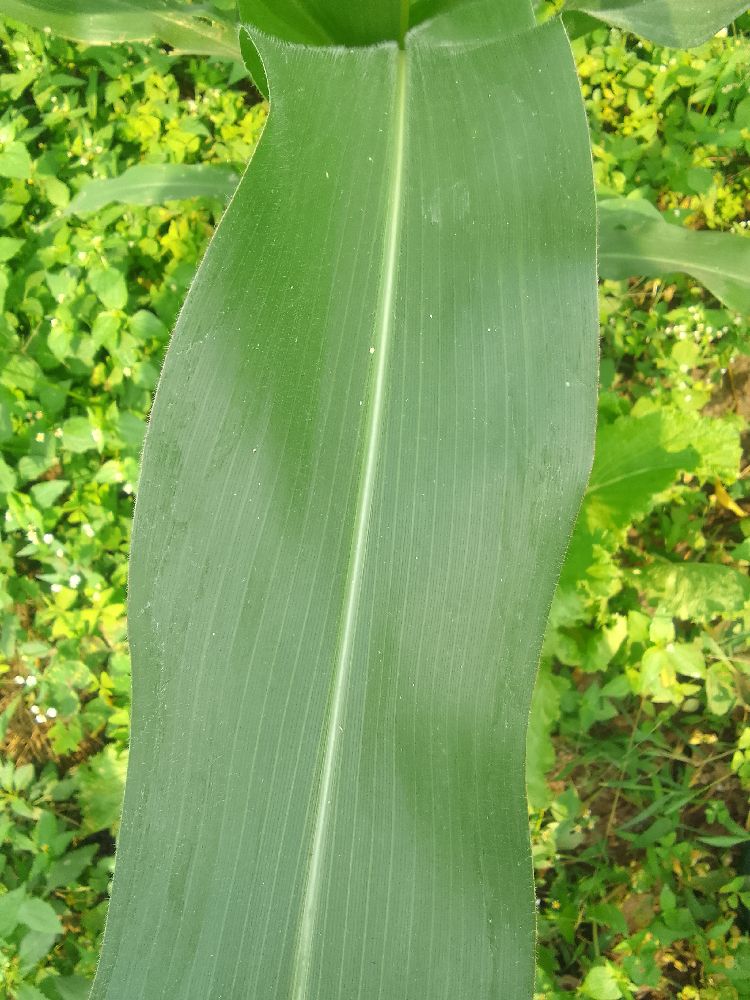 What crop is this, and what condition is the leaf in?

maize, healthy
